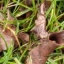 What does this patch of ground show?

grass
